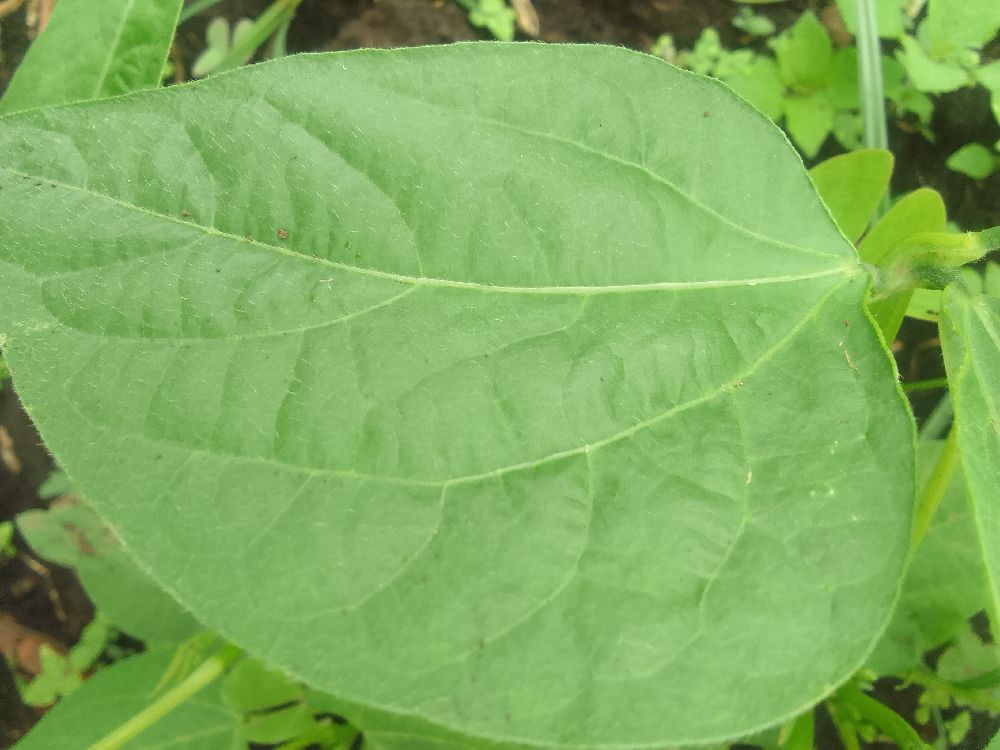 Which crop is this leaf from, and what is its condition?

common bean, healthy
